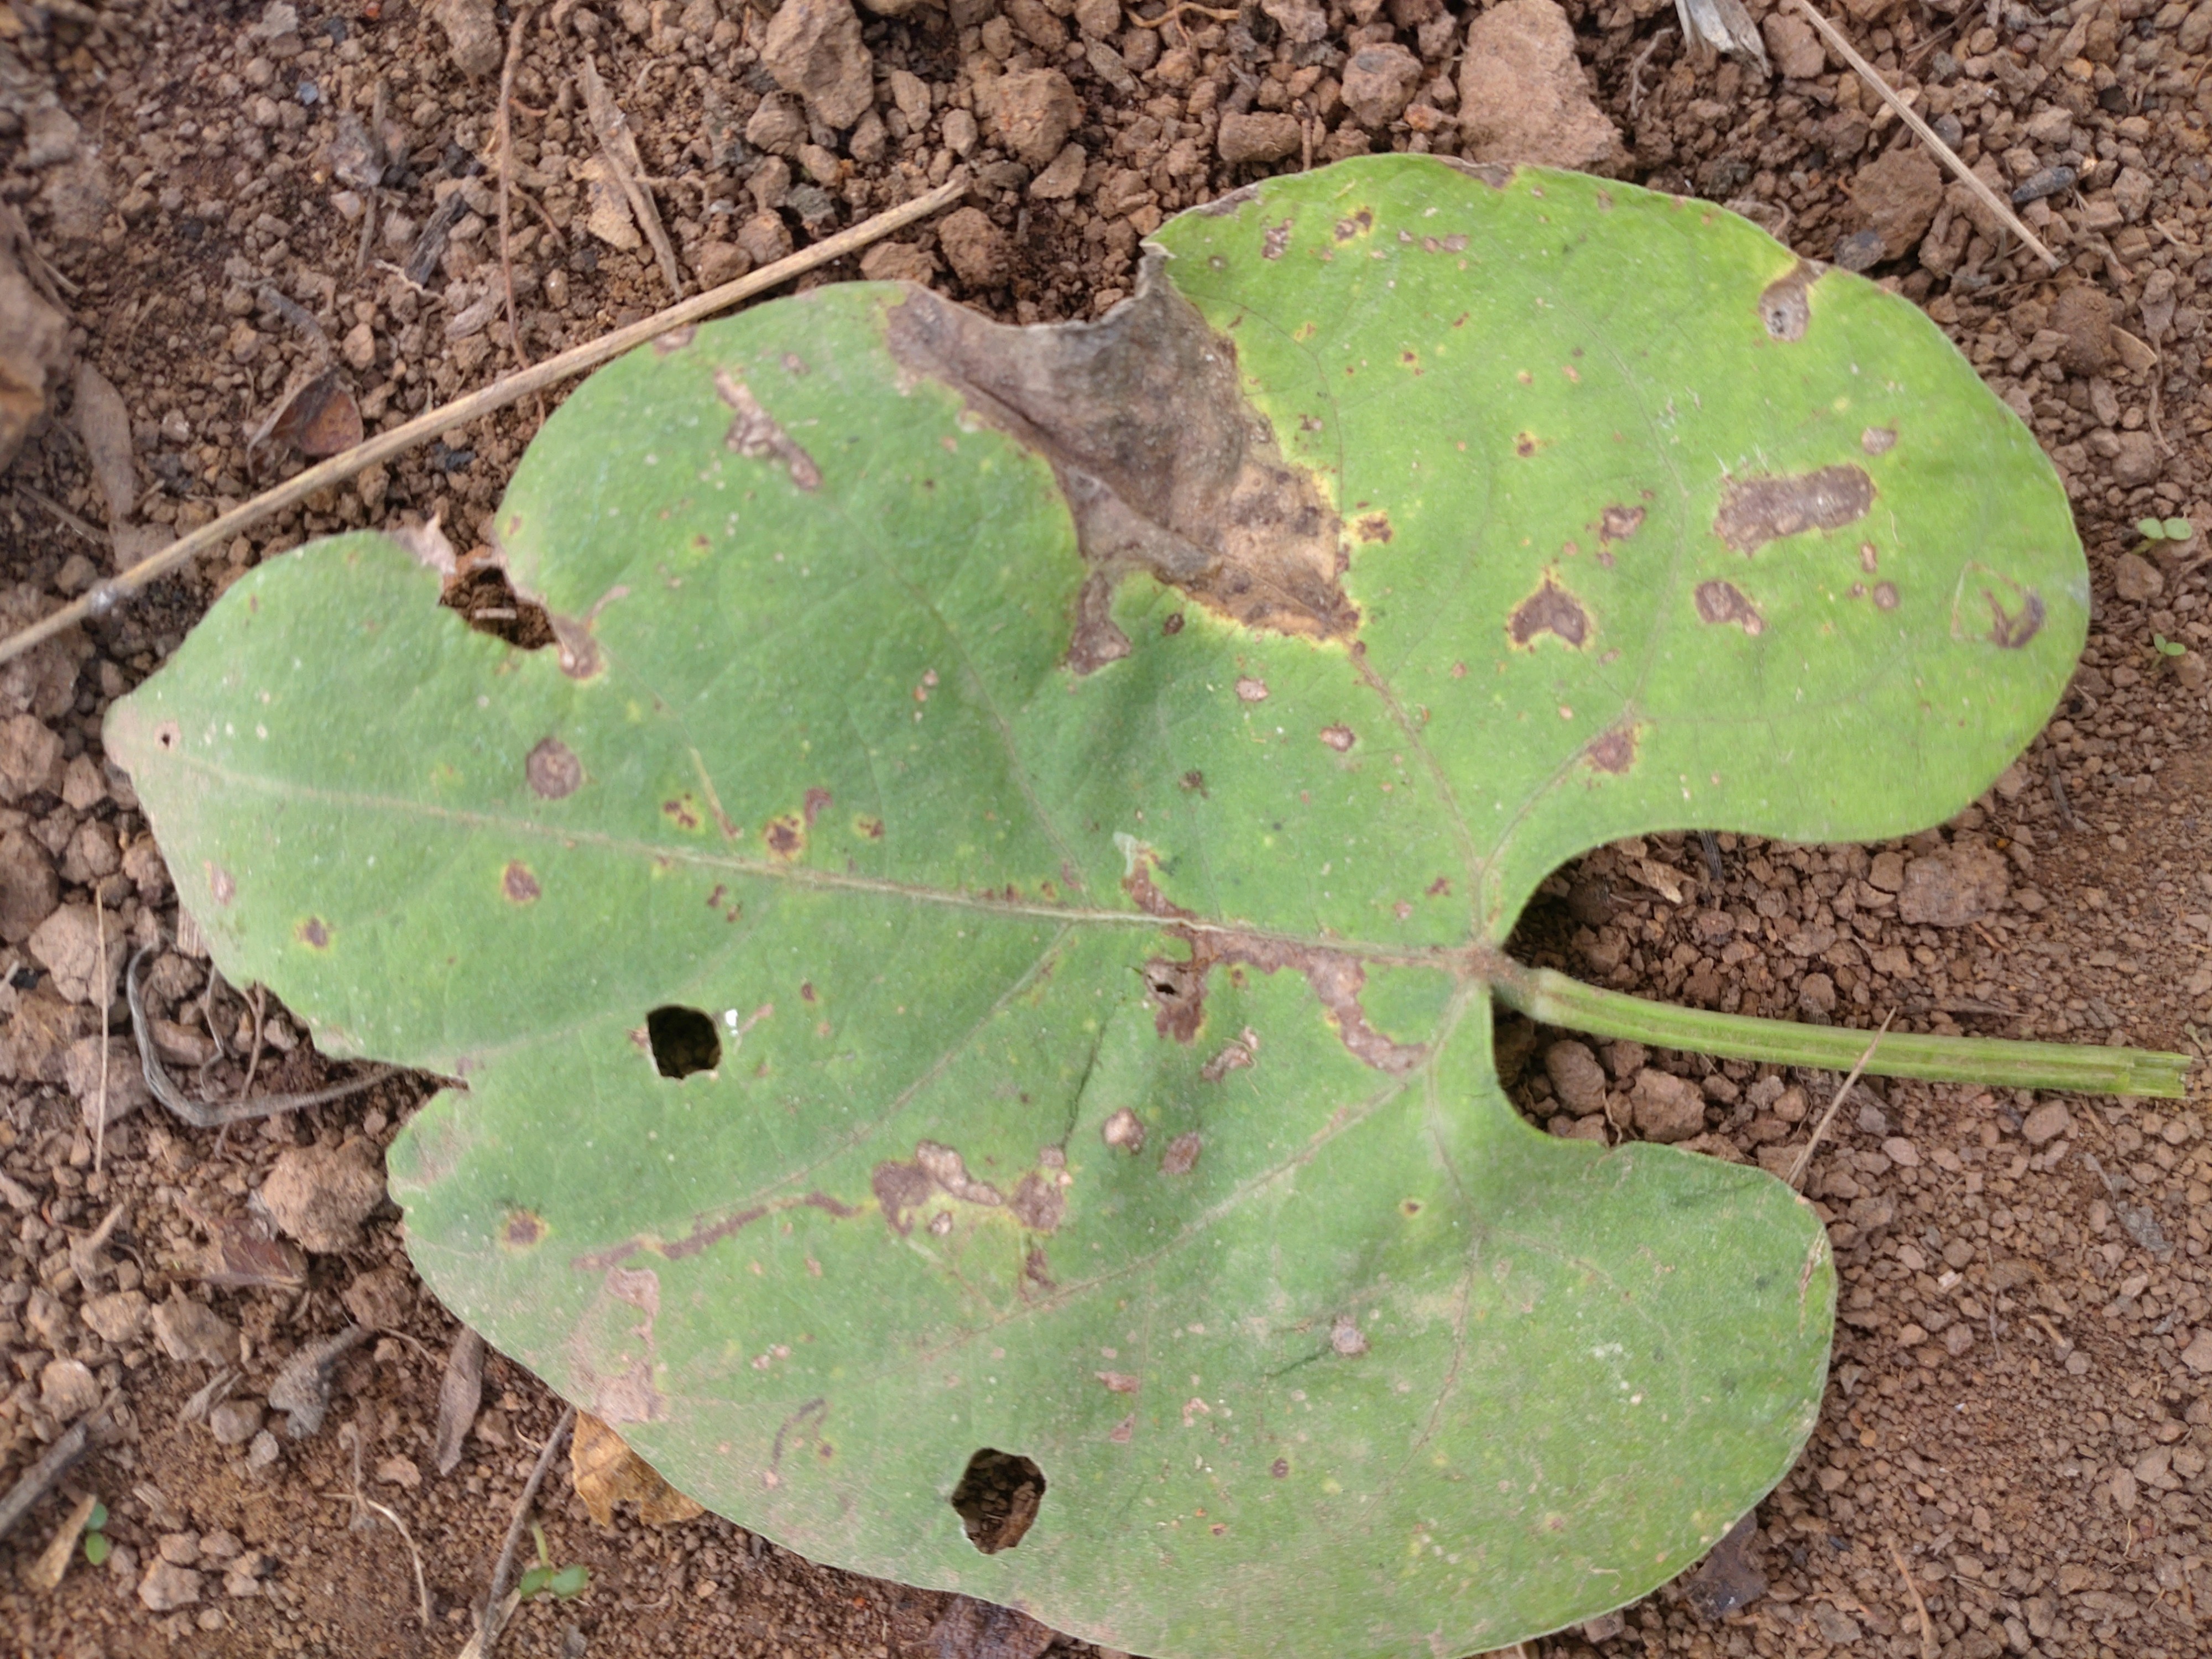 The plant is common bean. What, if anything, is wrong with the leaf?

rust
